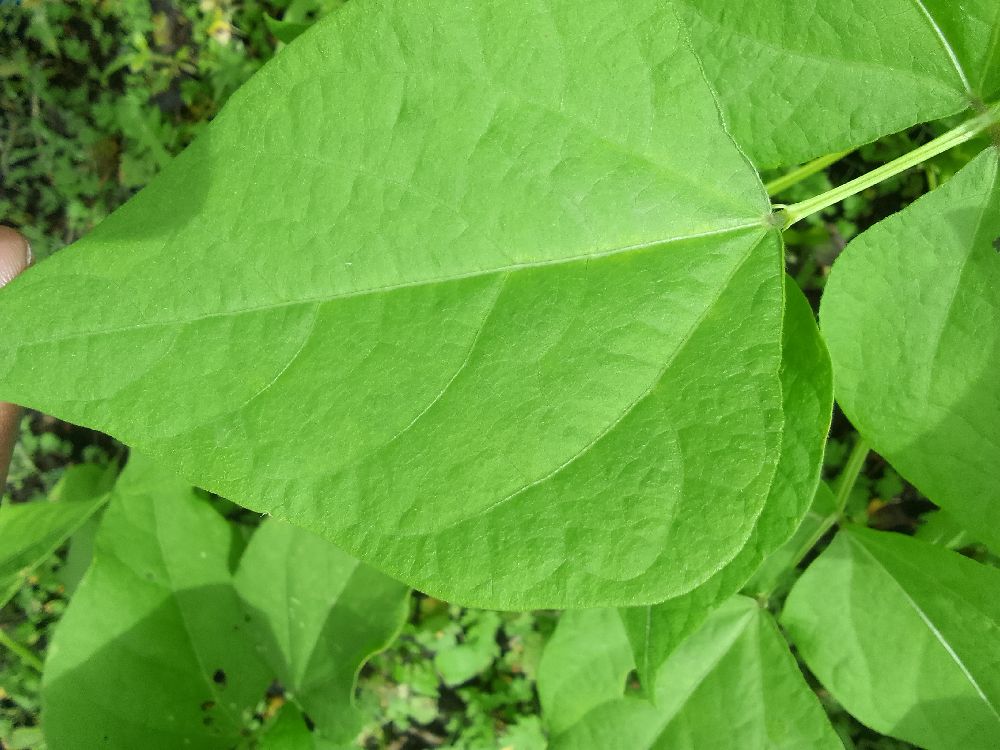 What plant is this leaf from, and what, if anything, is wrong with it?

common bean, healthy
